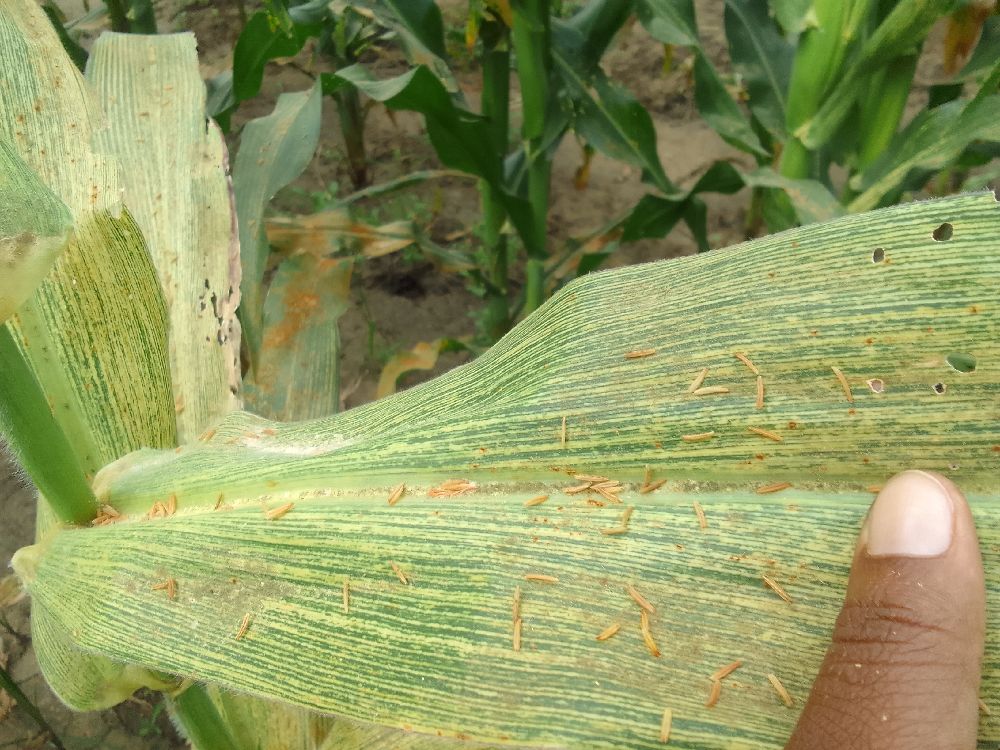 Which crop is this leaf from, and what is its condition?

maize, maize streak virus
